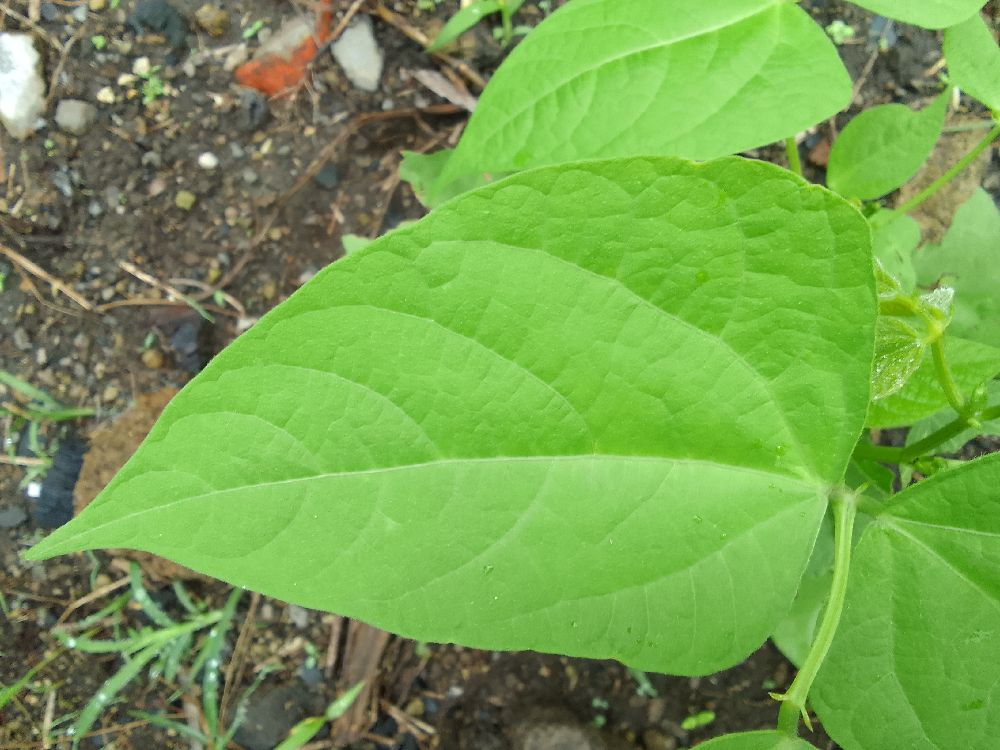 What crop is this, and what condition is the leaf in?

common bean, healthy
